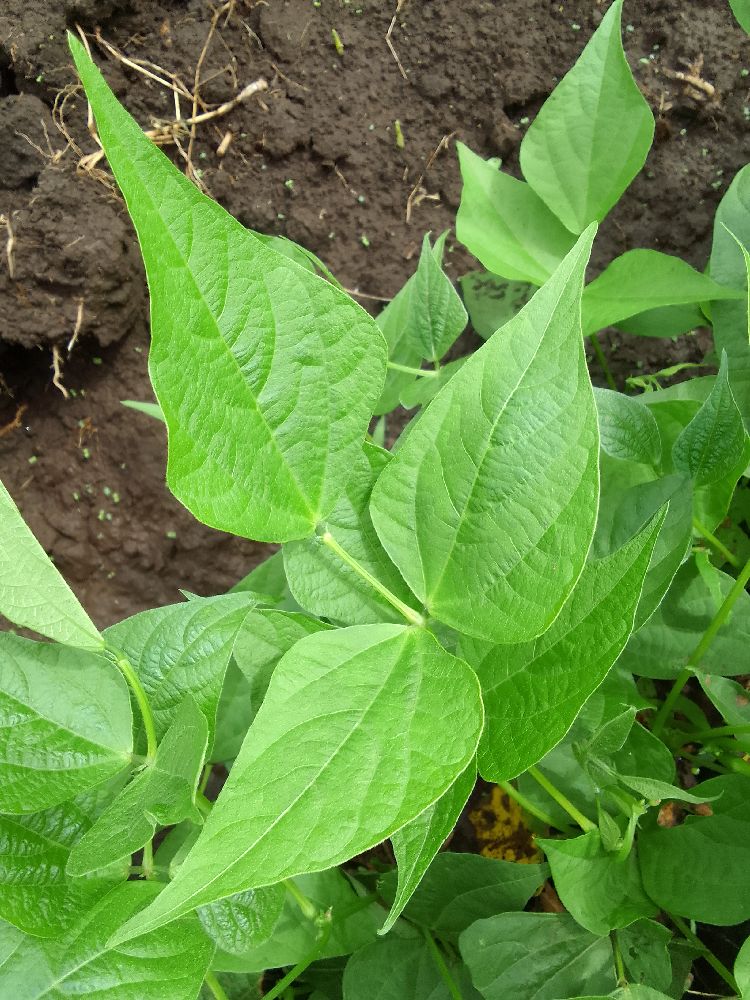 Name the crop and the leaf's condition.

common bean, healthy
